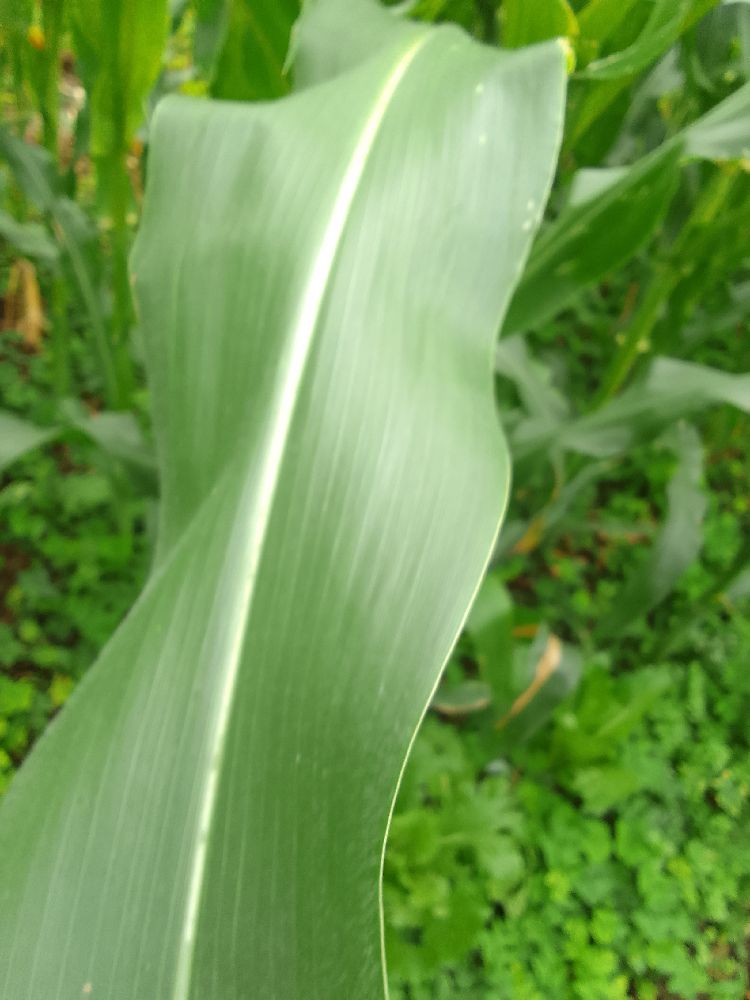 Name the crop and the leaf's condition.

maize, healthy
